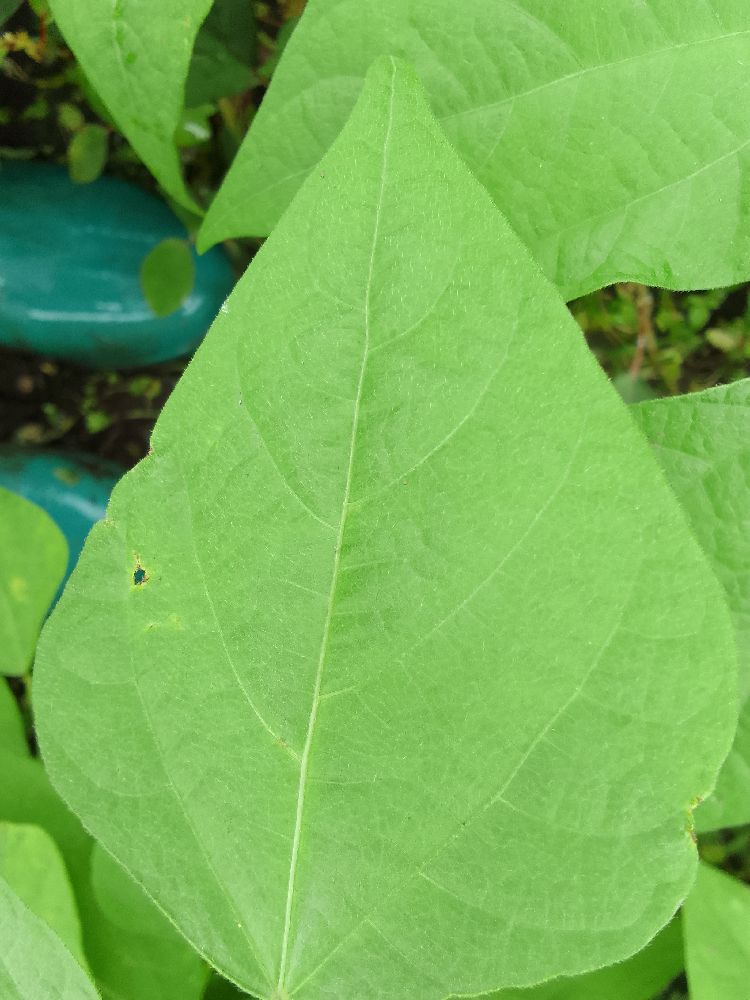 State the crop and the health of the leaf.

common bean, healthy
